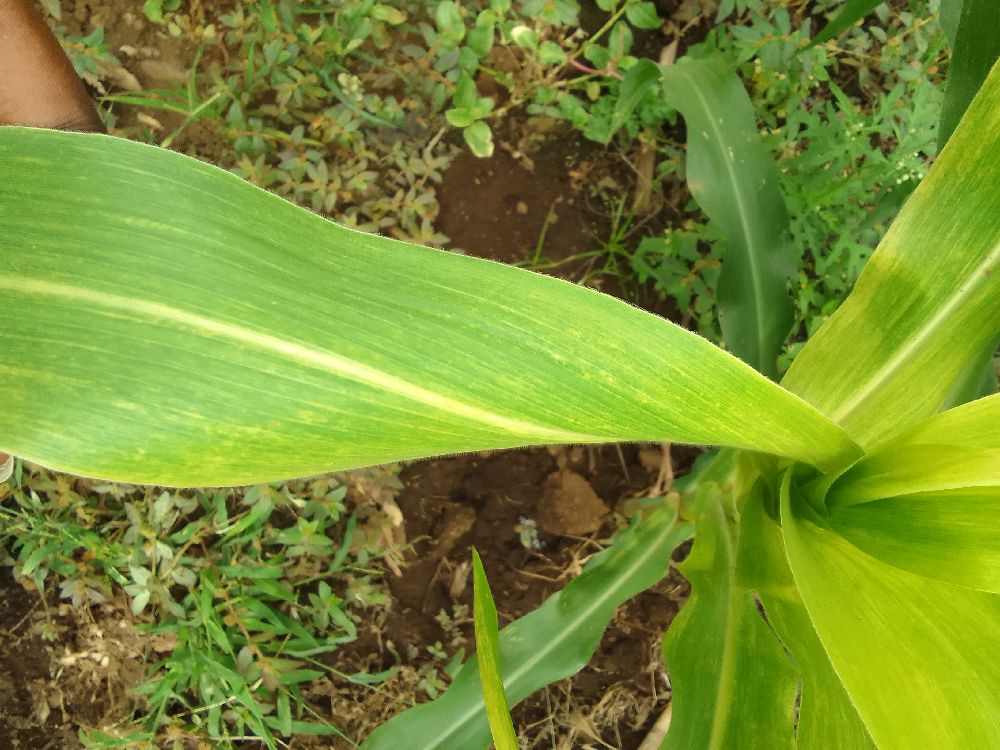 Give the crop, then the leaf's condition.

maize, maize lethal necrosis
